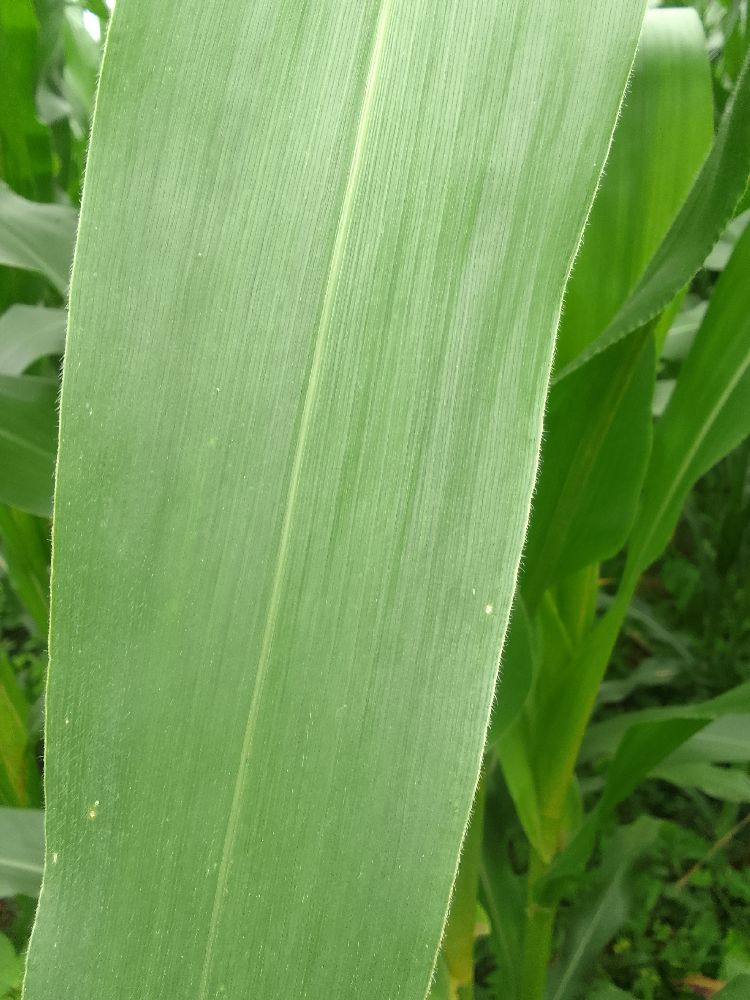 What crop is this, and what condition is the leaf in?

maize, healthy
